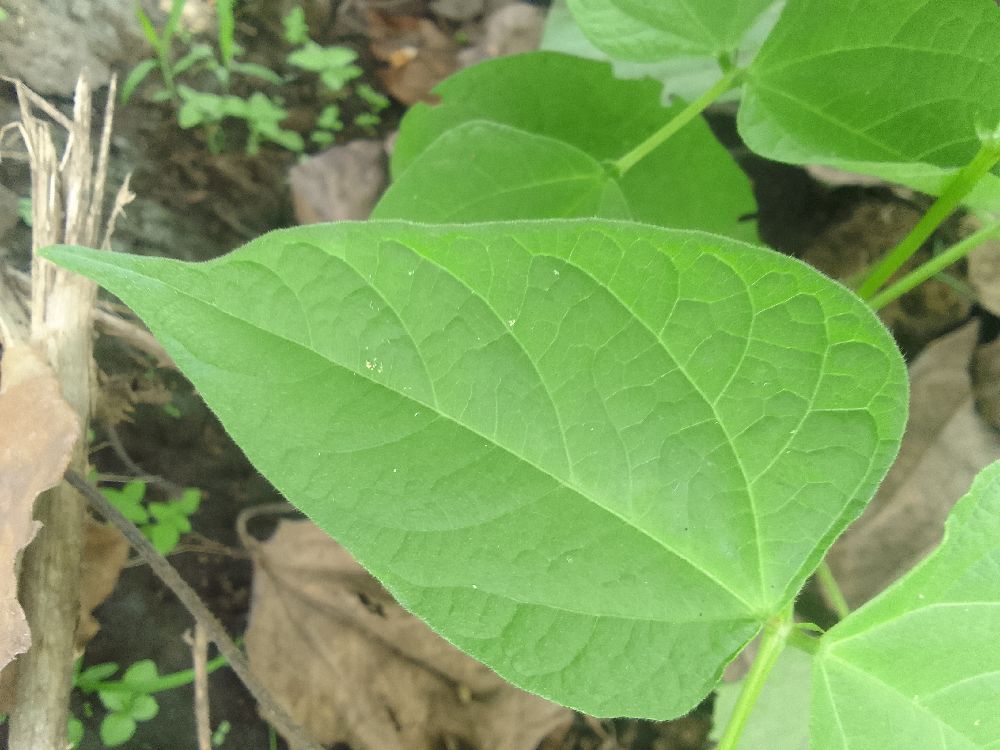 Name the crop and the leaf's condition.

common bean, healthy
